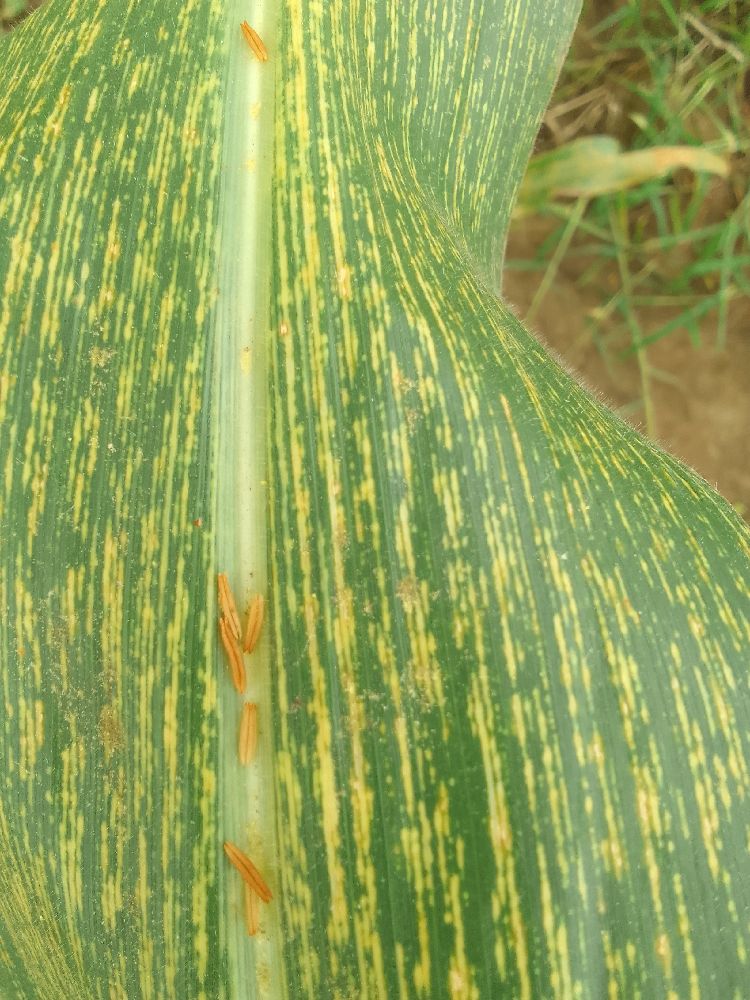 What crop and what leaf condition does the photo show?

maize, maize streak virus
